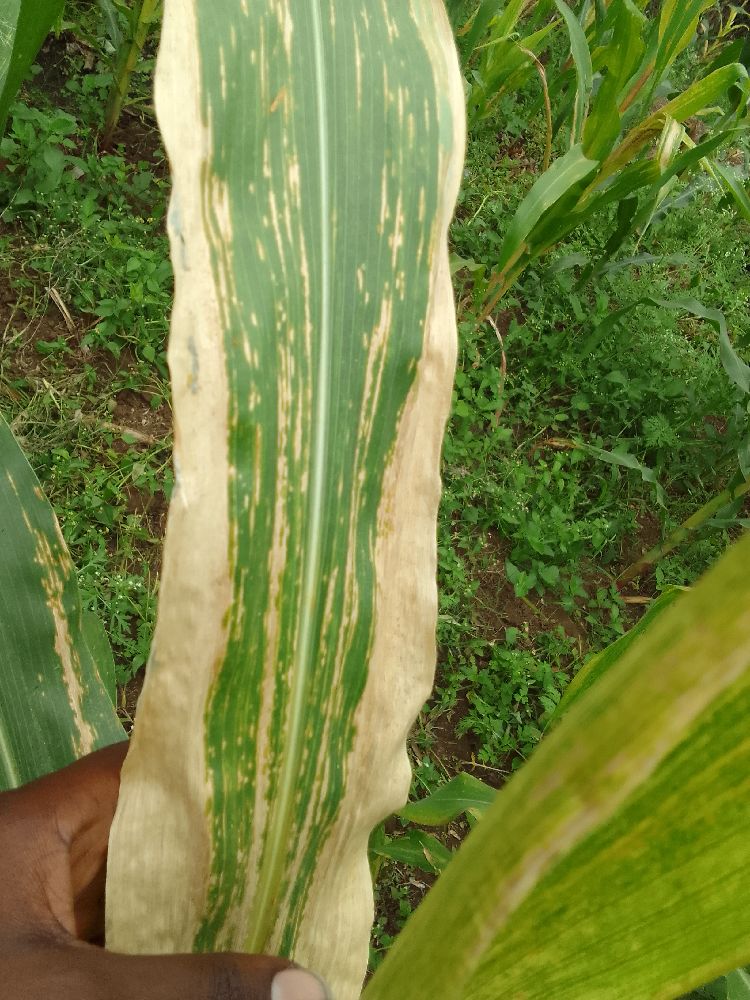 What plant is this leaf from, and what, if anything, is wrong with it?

maize, maize lethal necrosis
